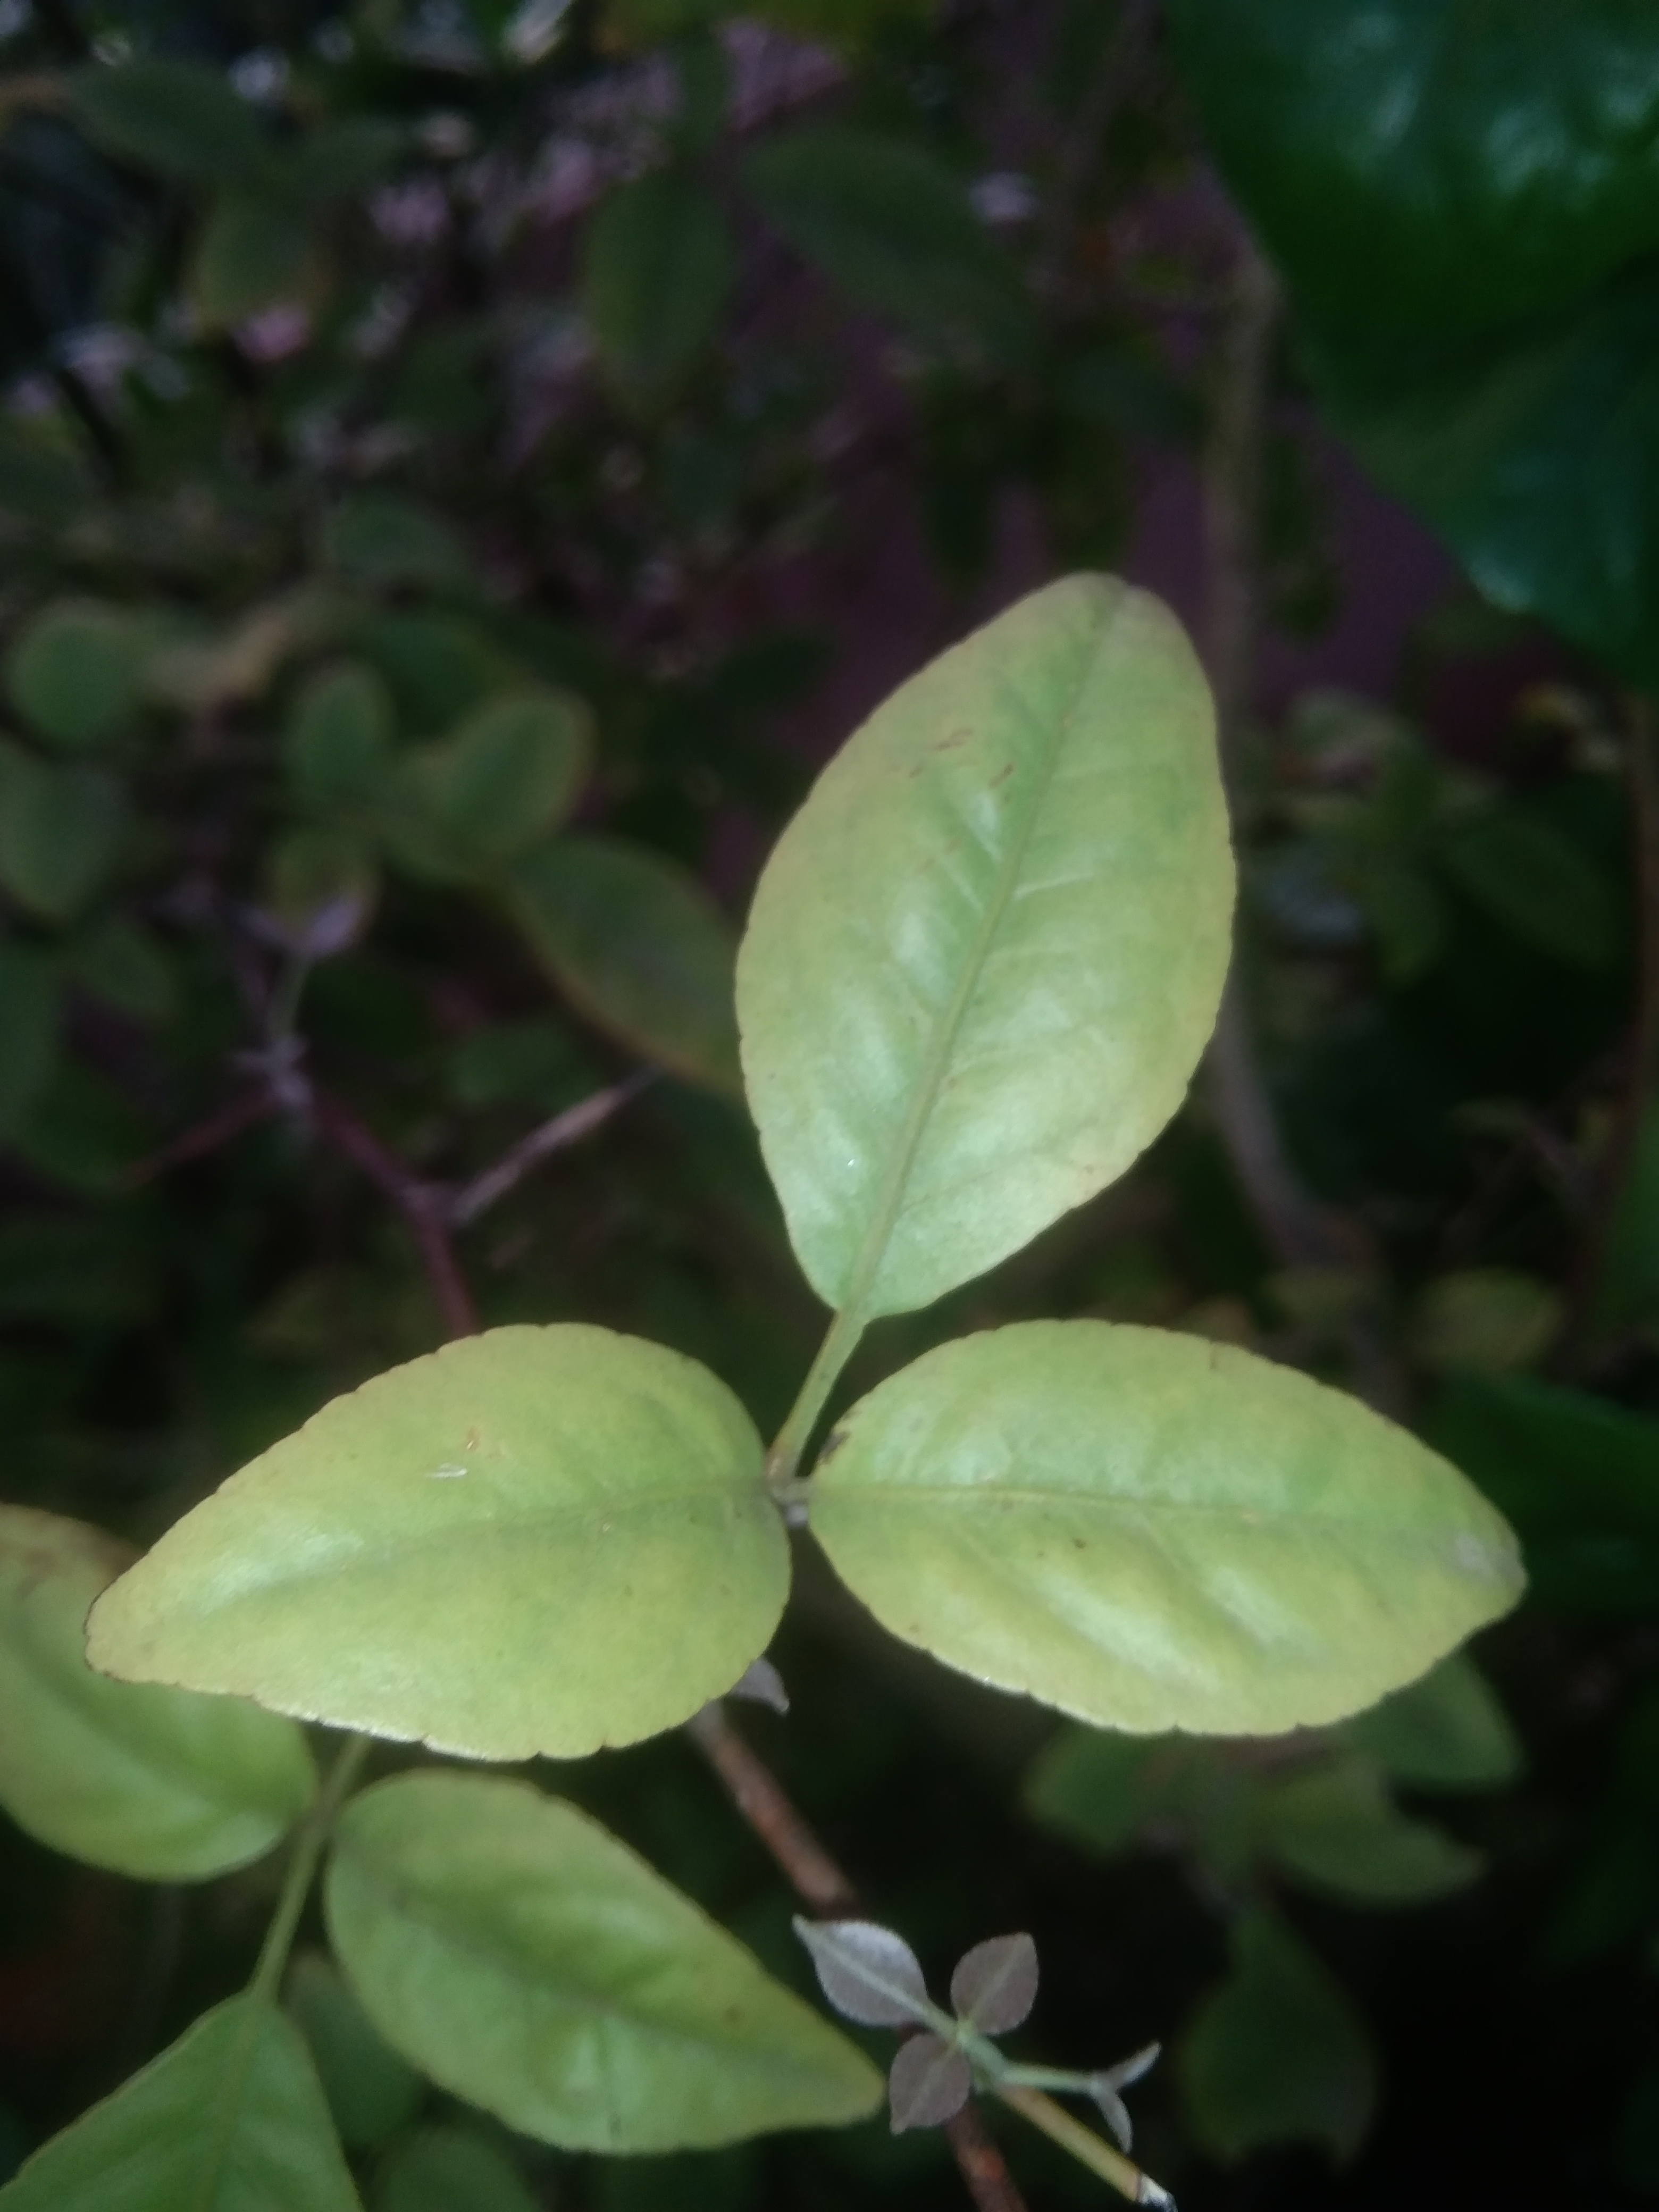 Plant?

wood apple
